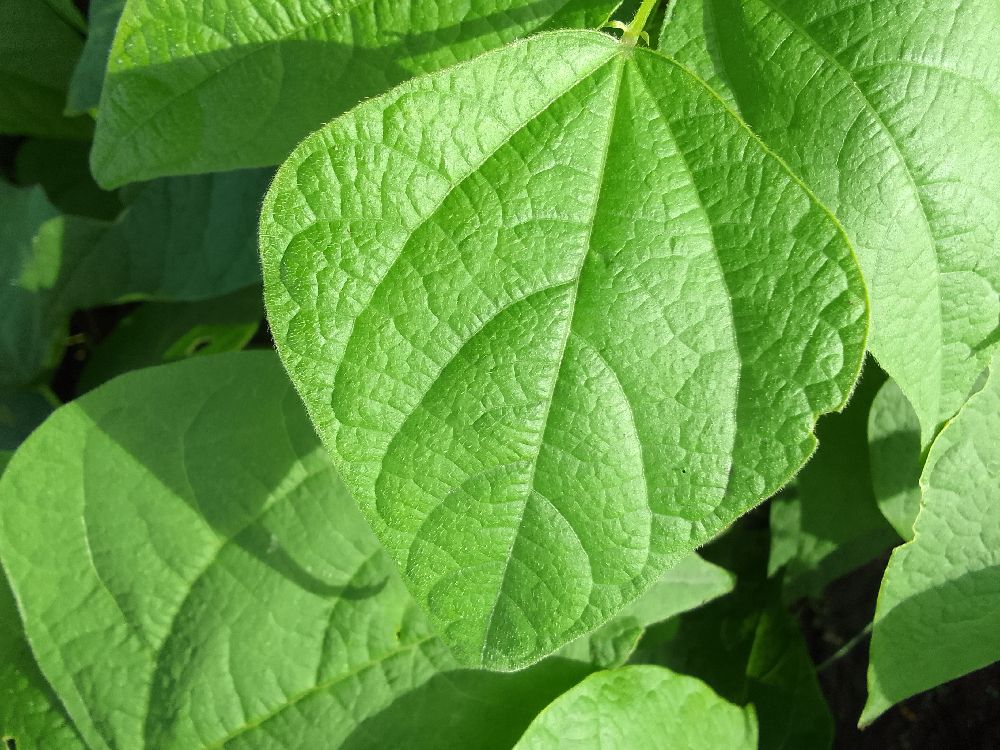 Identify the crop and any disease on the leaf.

common bean, healthy
